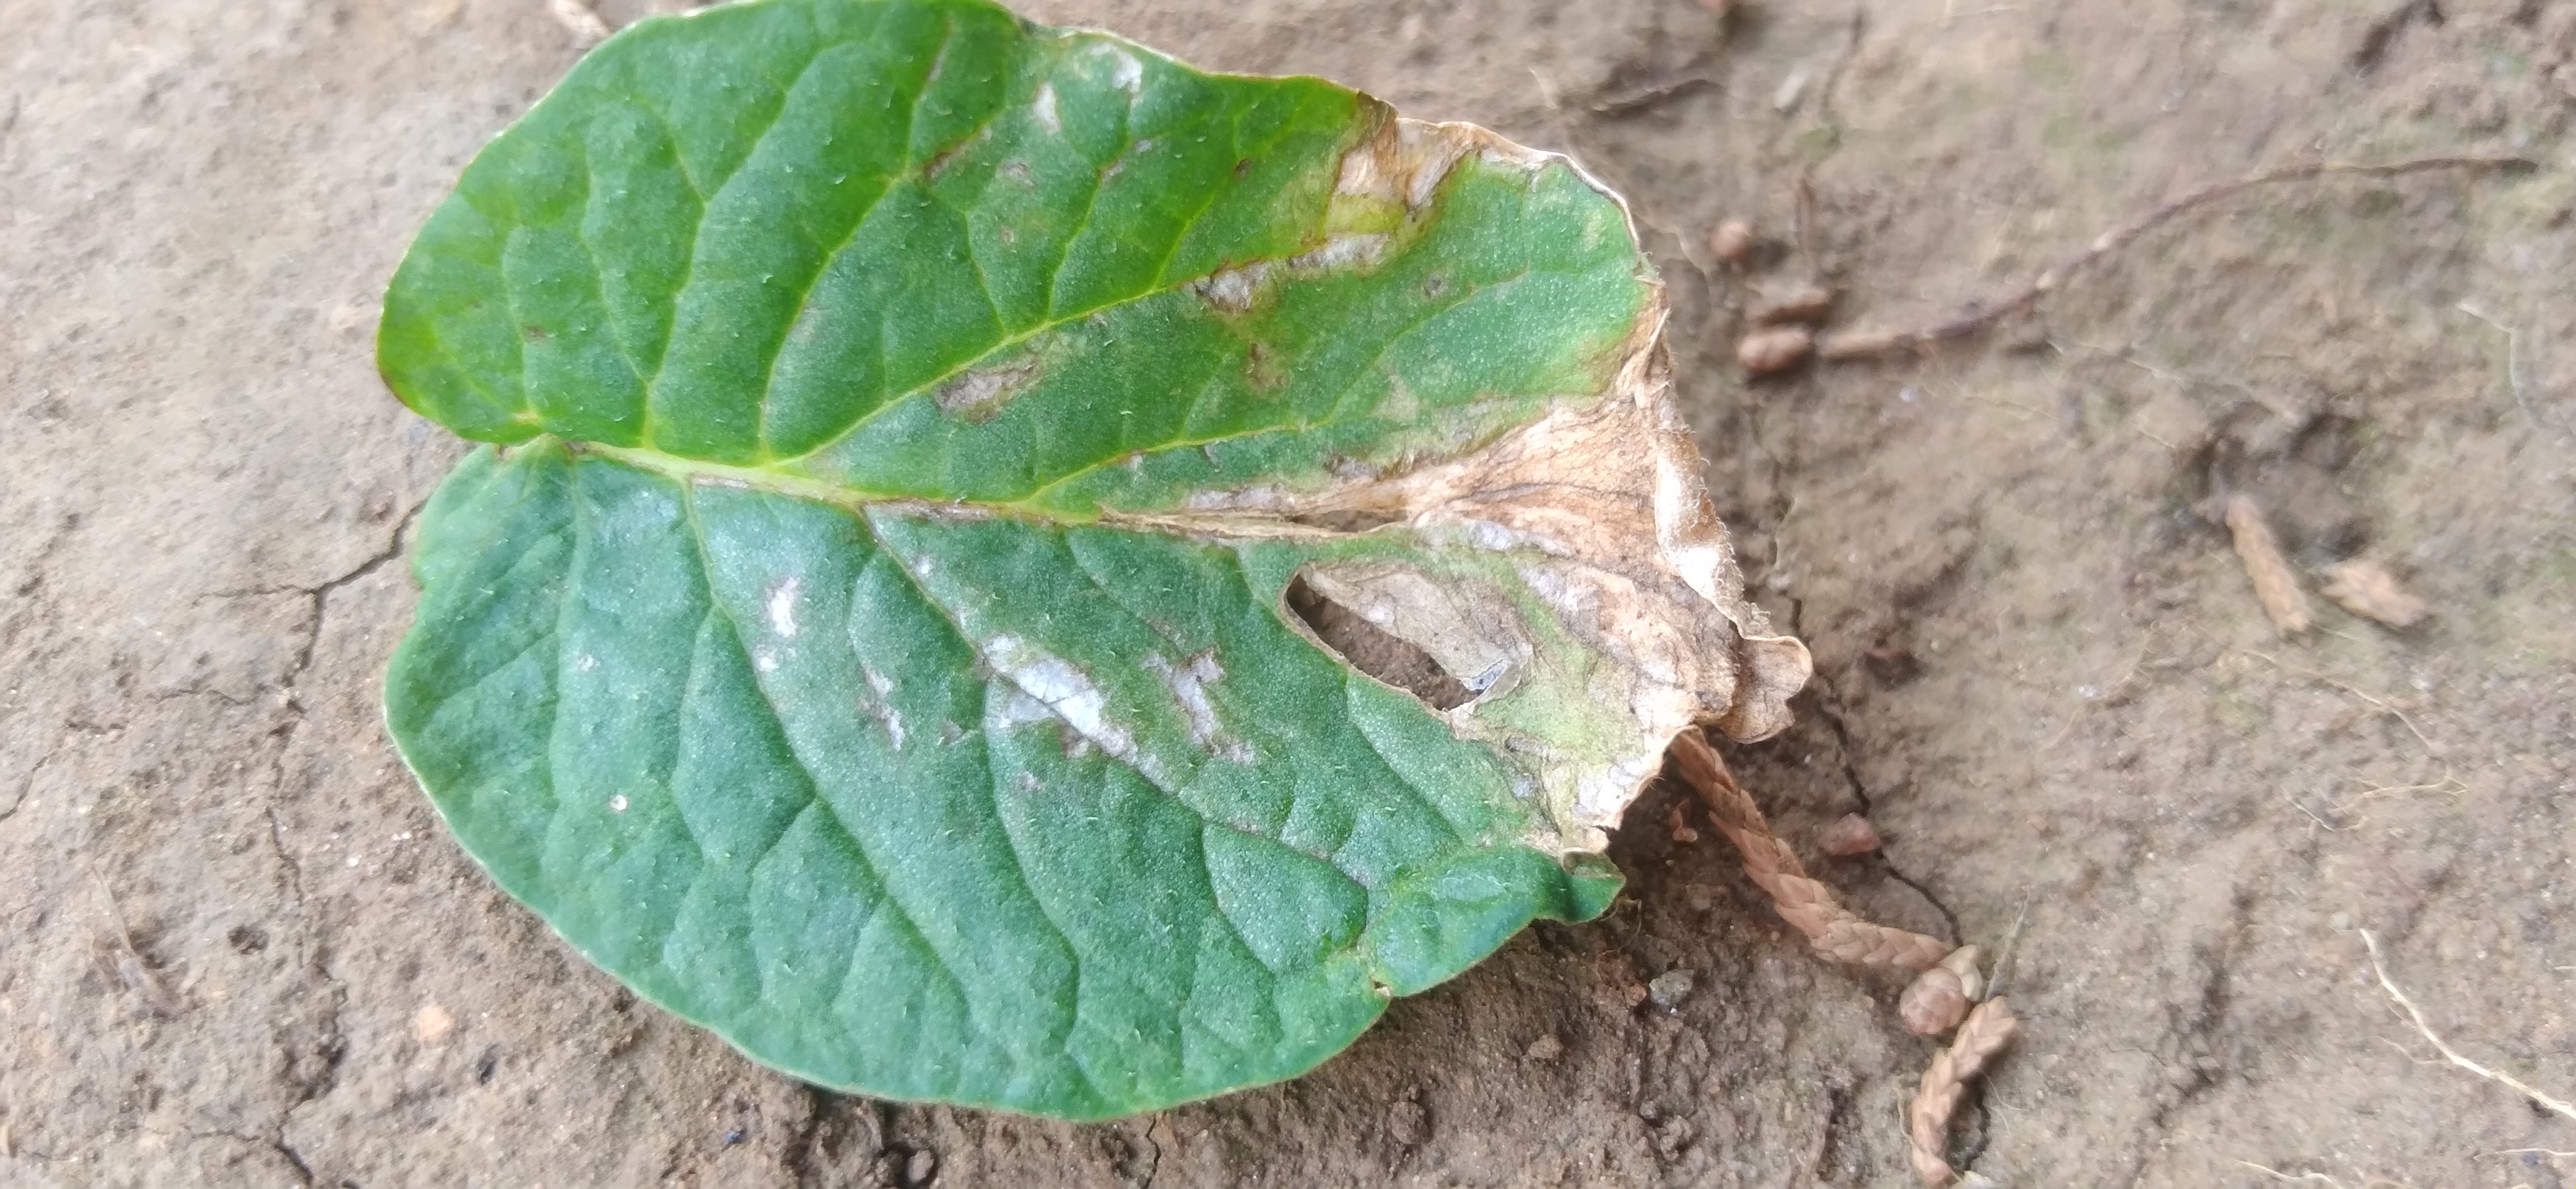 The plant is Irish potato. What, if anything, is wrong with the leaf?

early blight
